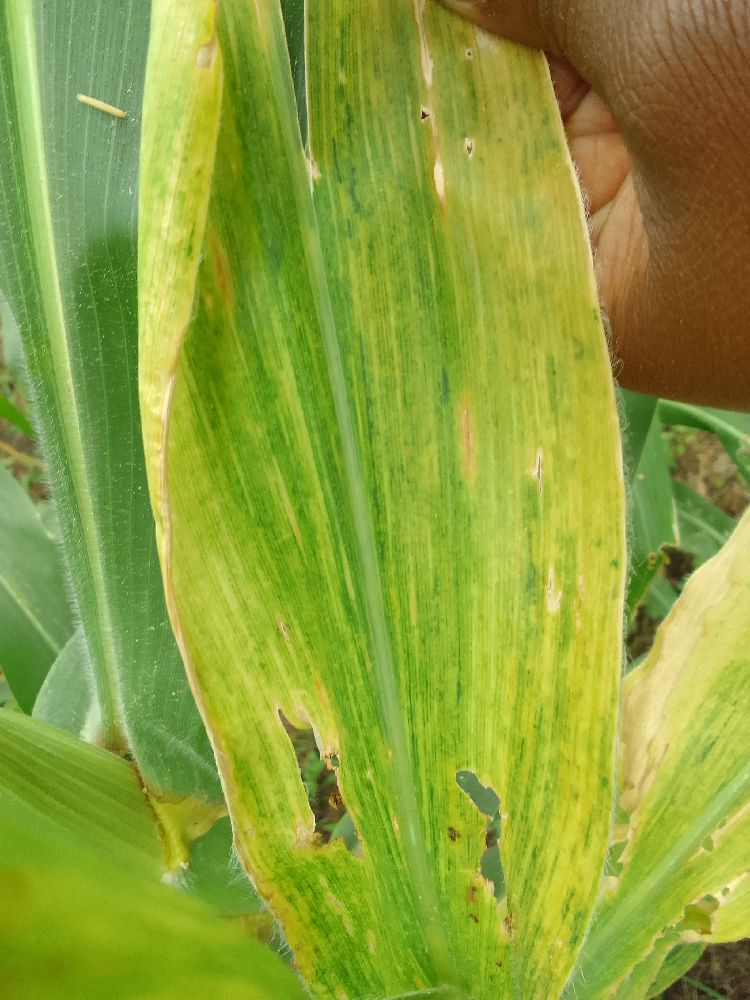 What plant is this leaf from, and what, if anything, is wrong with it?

maize, maize lethal necrosis
